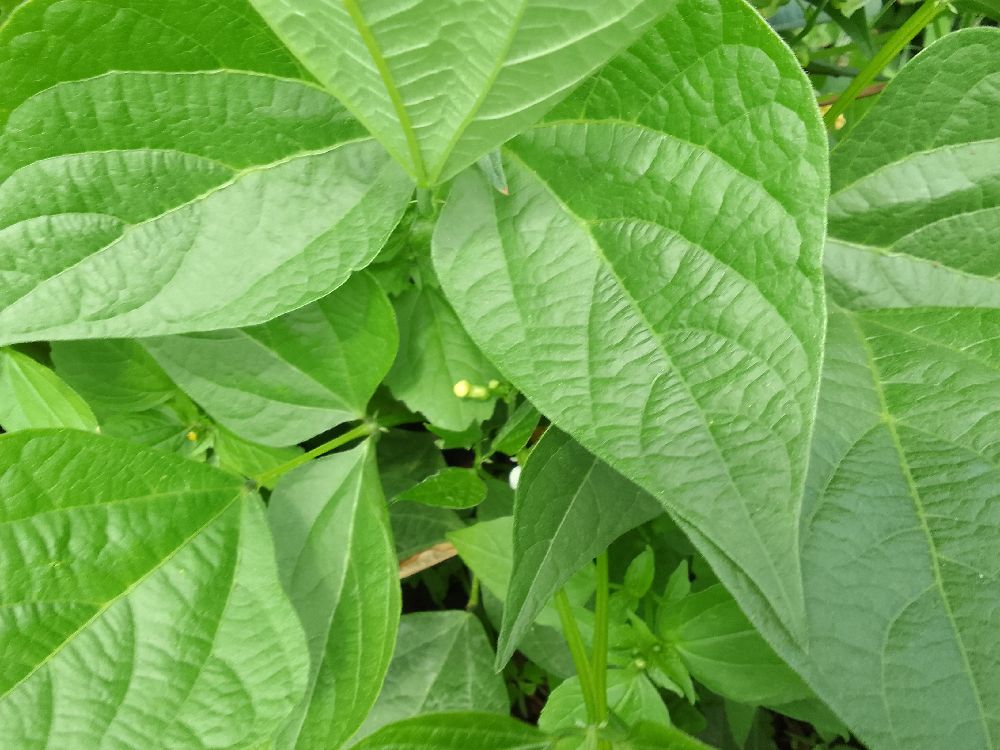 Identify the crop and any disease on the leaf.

common bean, healthy
